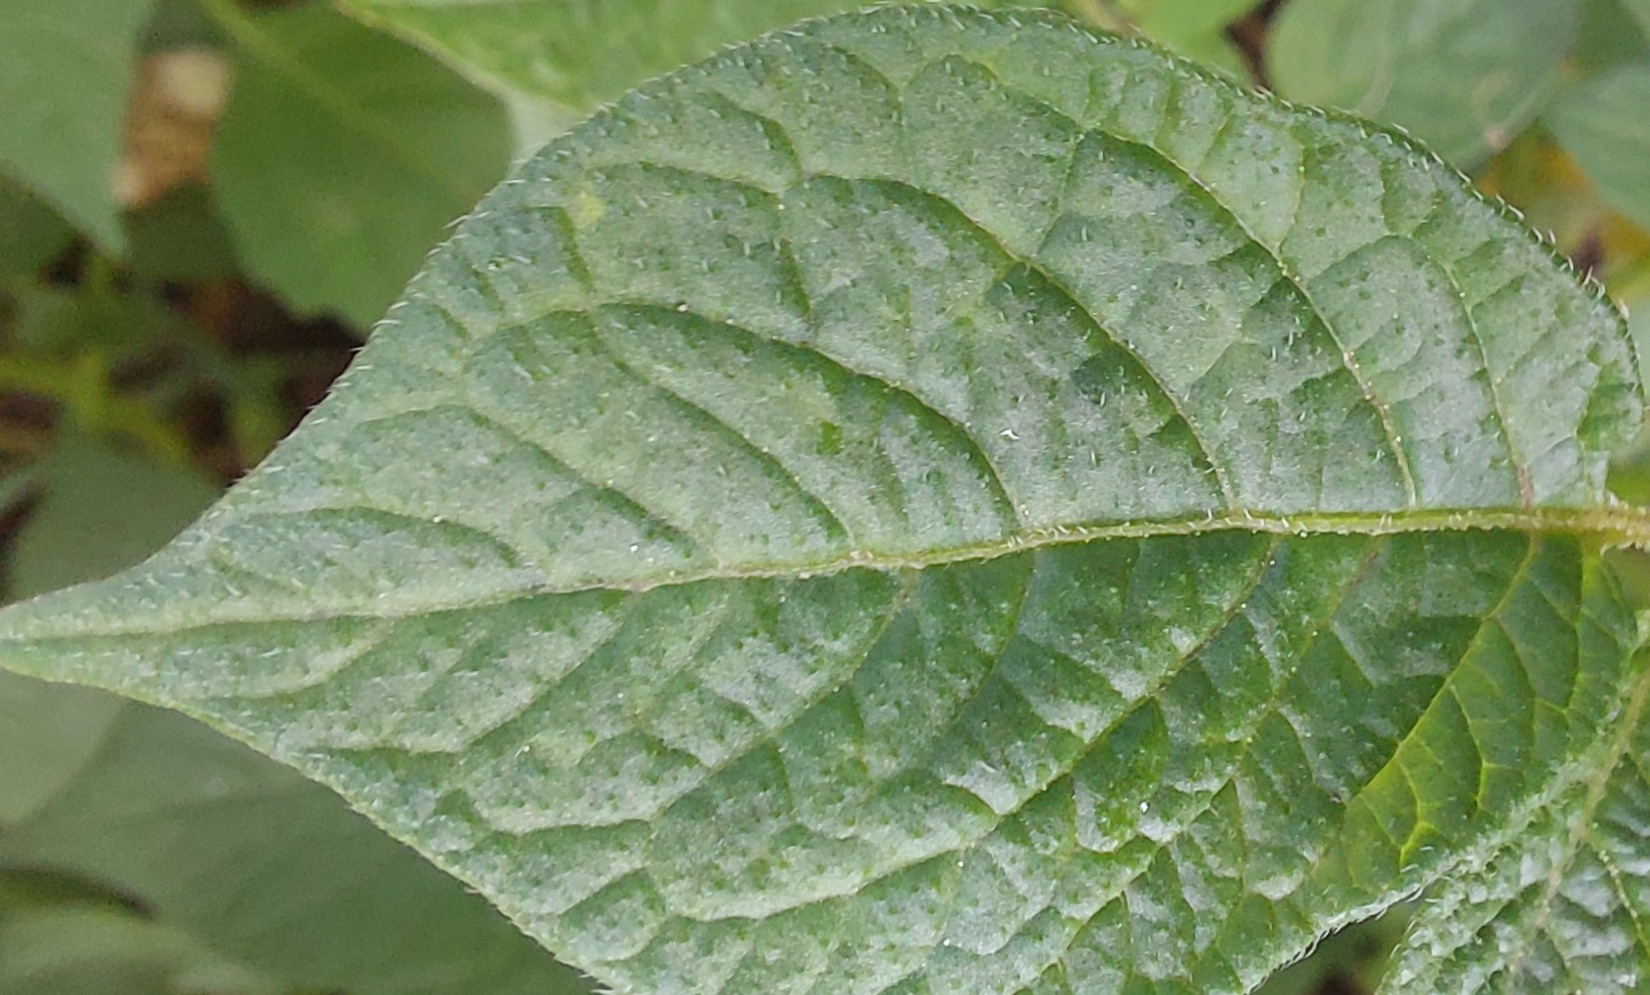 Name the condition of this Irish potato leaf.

healthy
